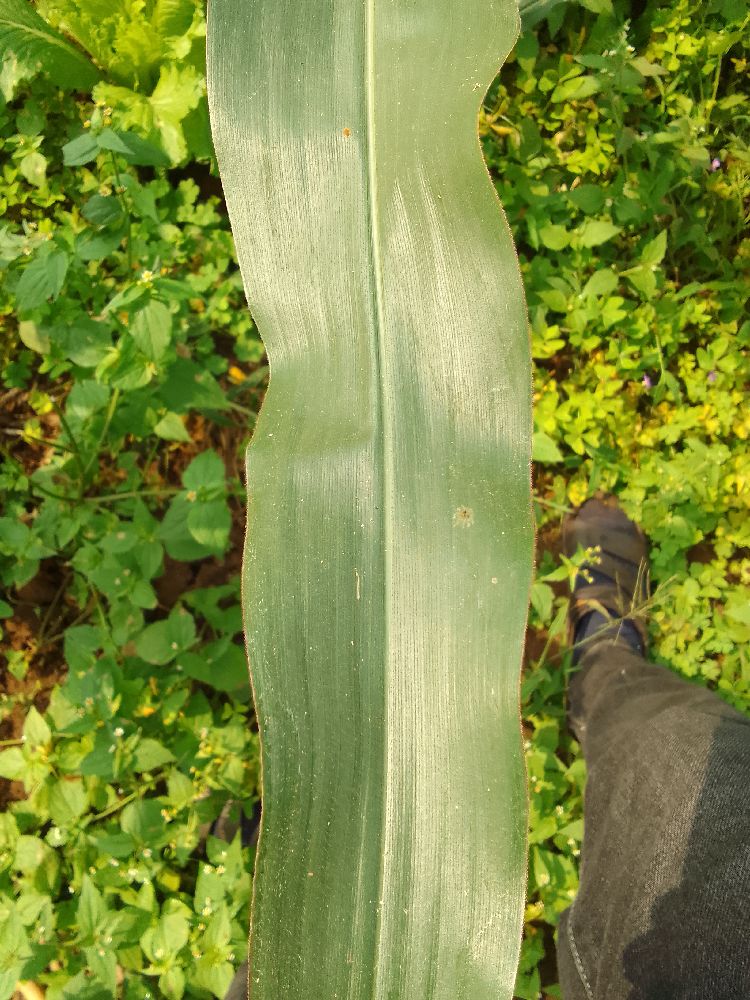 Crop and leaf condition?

maize, healthy
